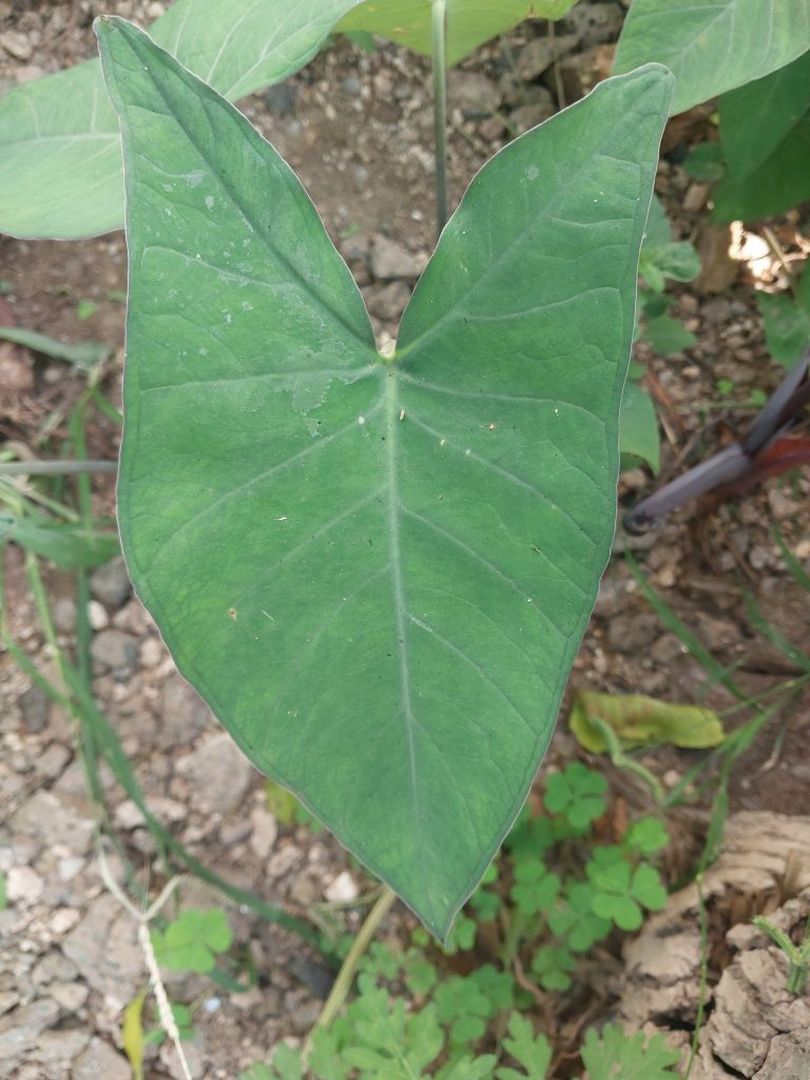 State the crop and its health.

taro, healthy
